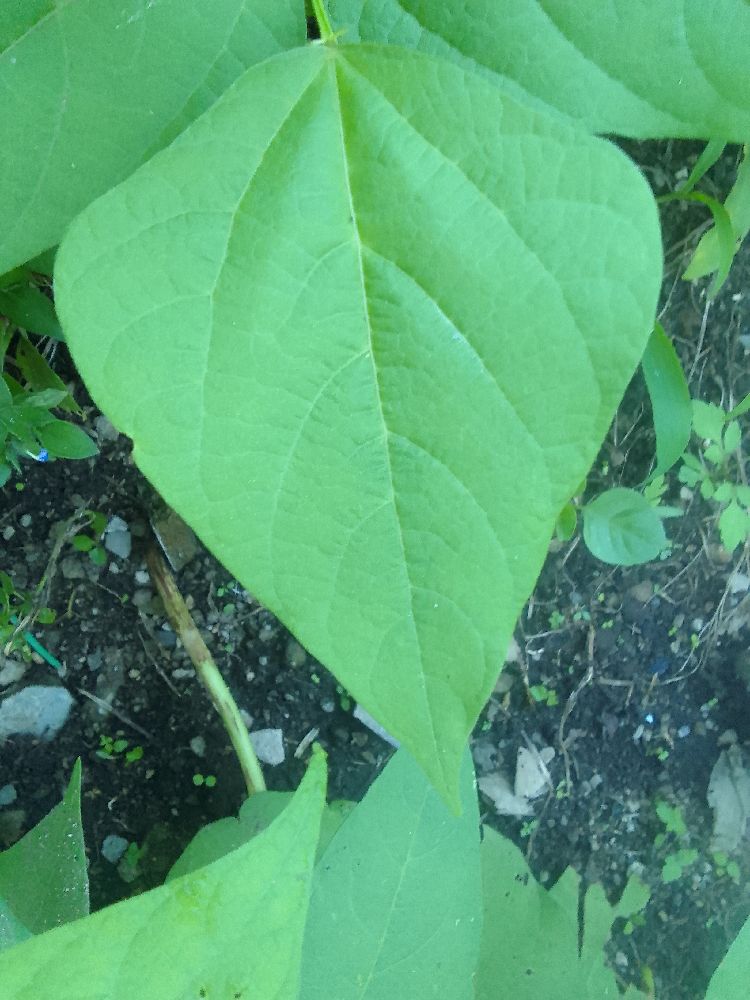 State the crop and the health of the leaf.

common bean, healthy
